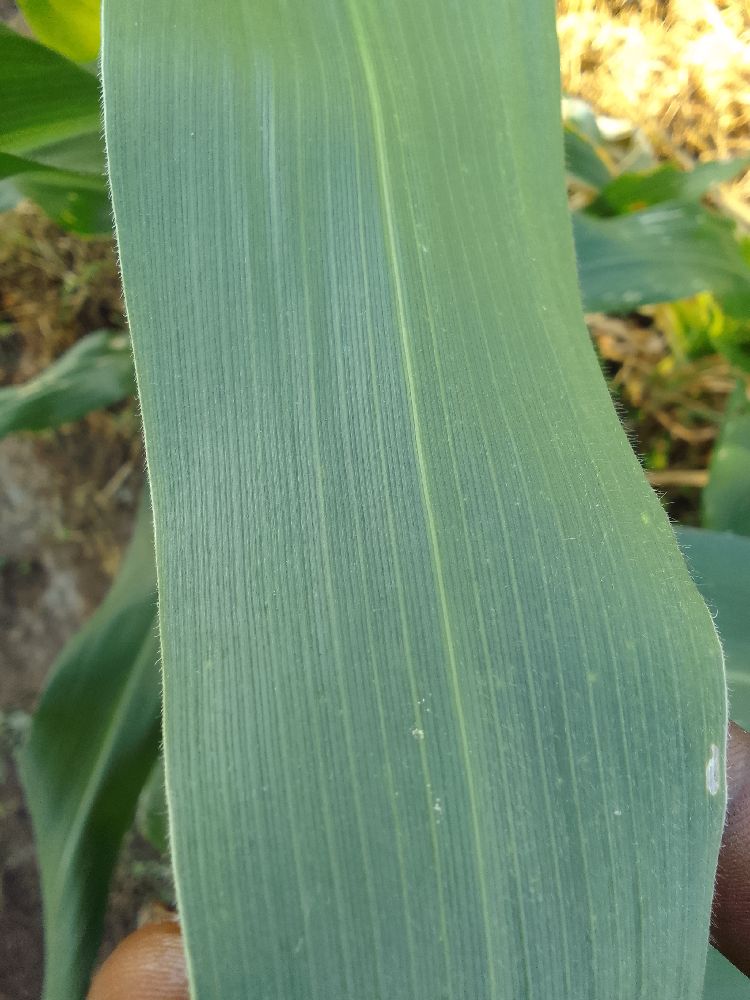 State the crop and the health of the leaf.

maize, healthy
